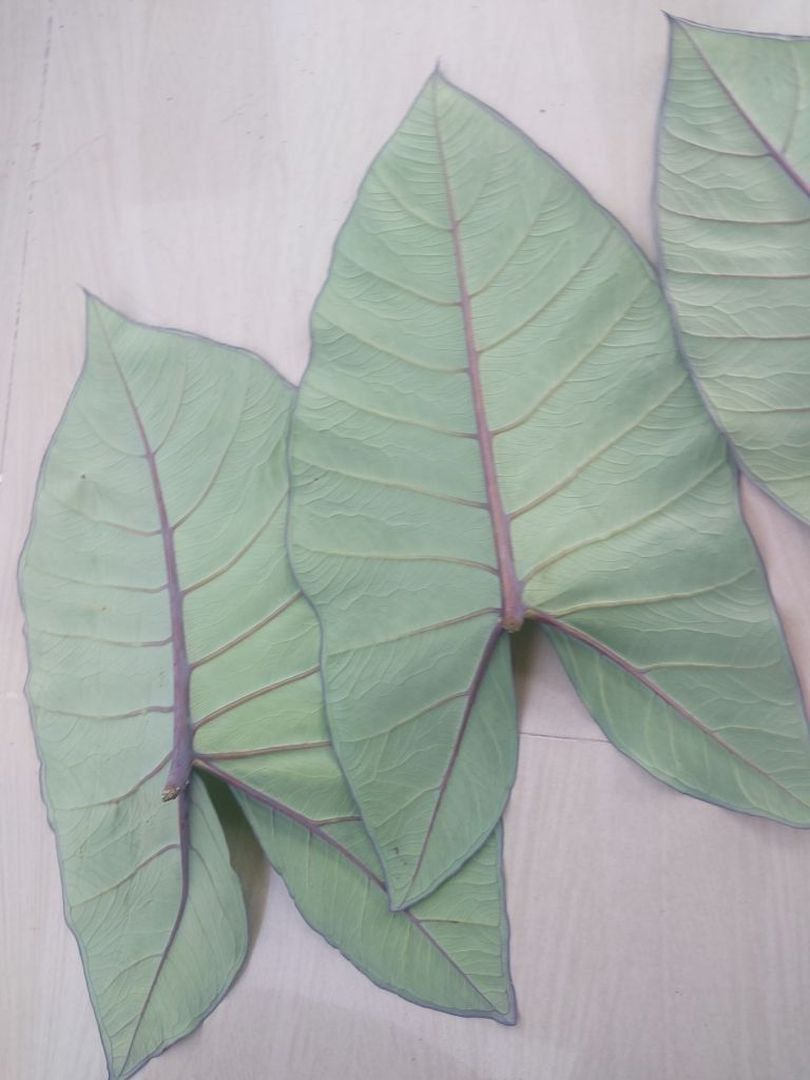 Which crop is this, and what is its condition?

taro, healthy
